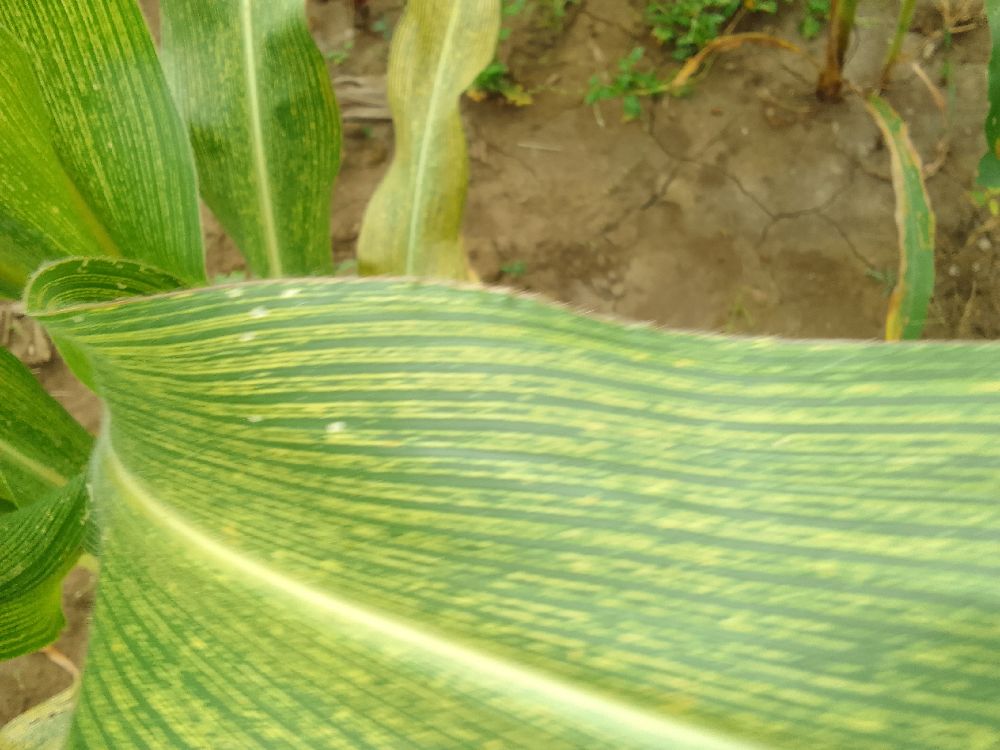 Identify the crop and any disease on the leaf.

maize, maize streak virus
